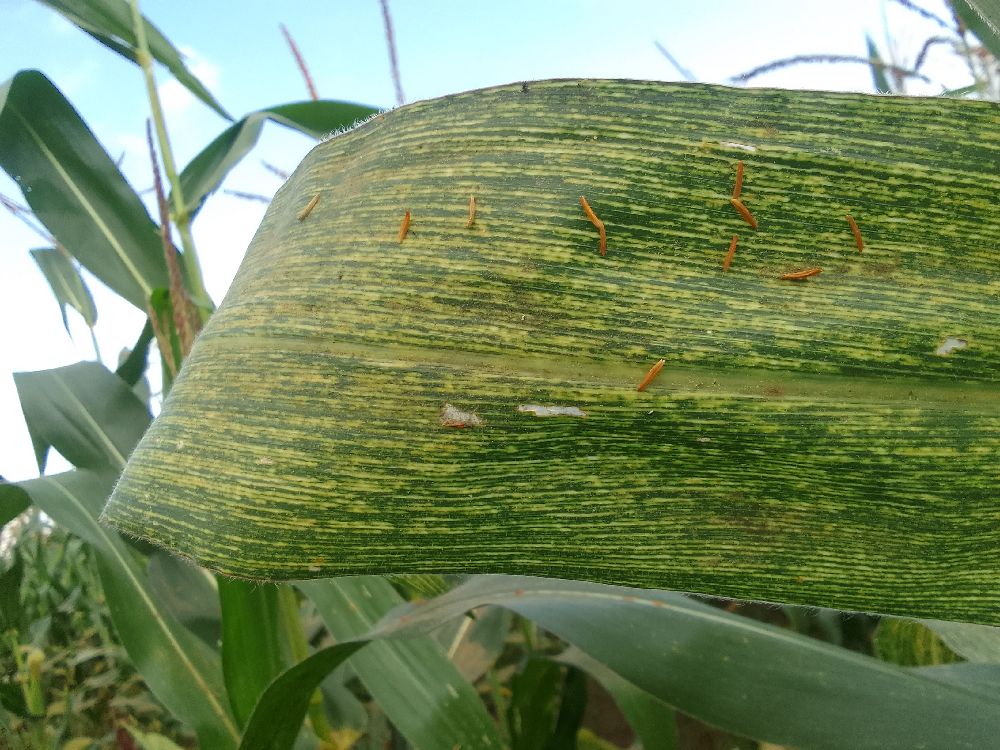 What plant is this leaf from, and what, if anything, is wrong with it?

maize, maize streak virus
